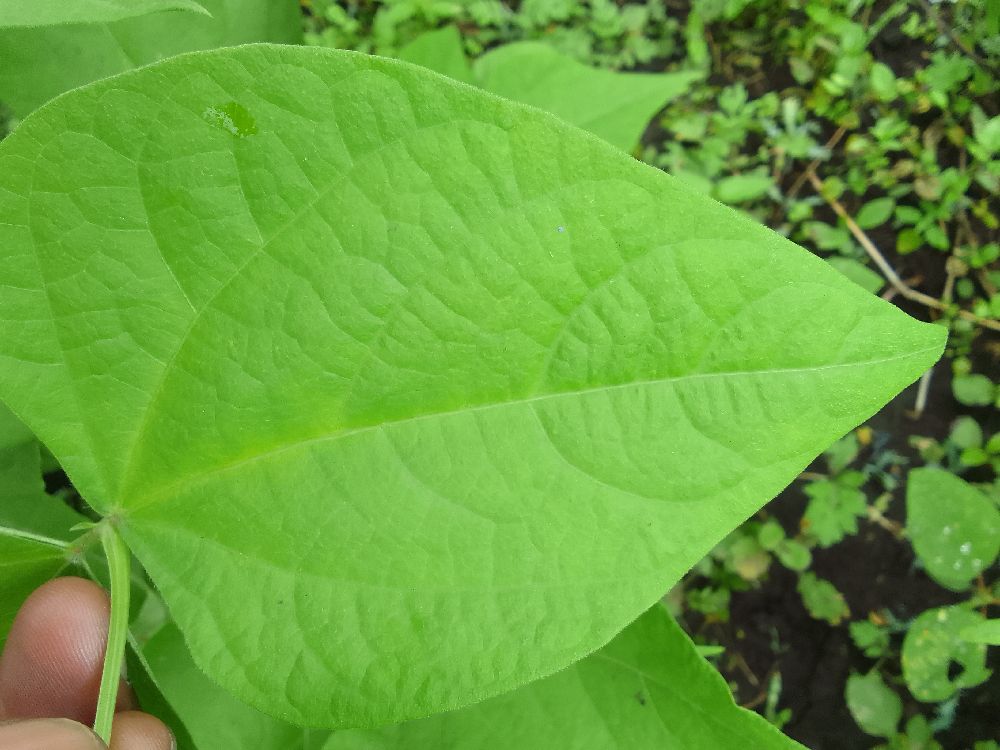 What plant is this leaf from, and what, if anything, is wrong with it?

common bean, healthy
